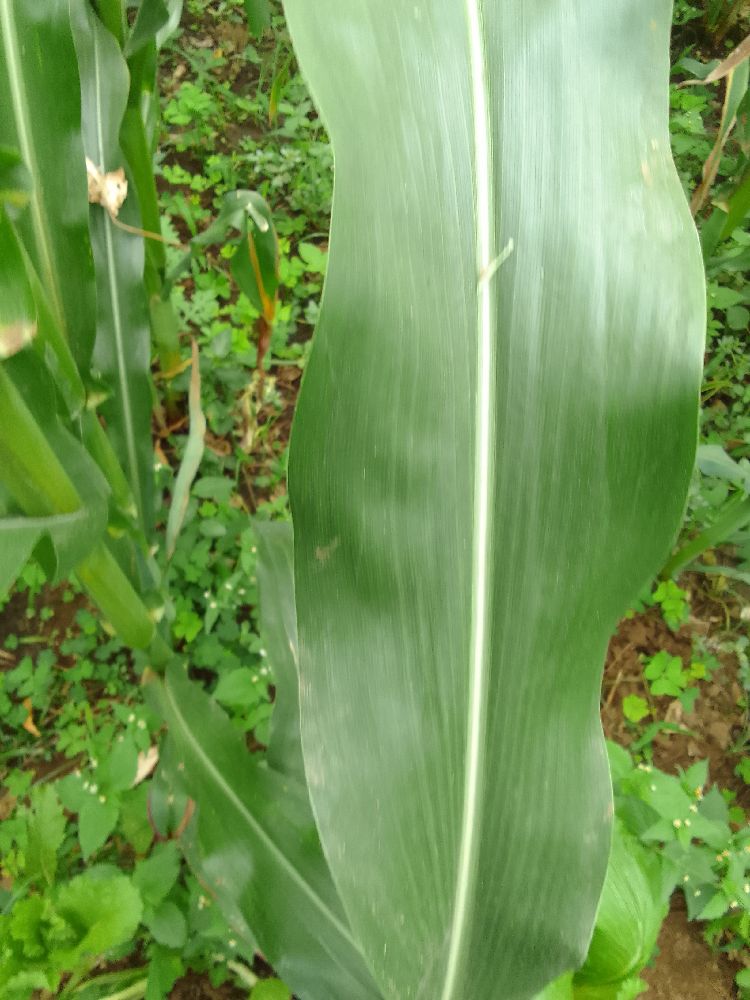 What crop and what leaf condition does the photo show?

maize, healthy
